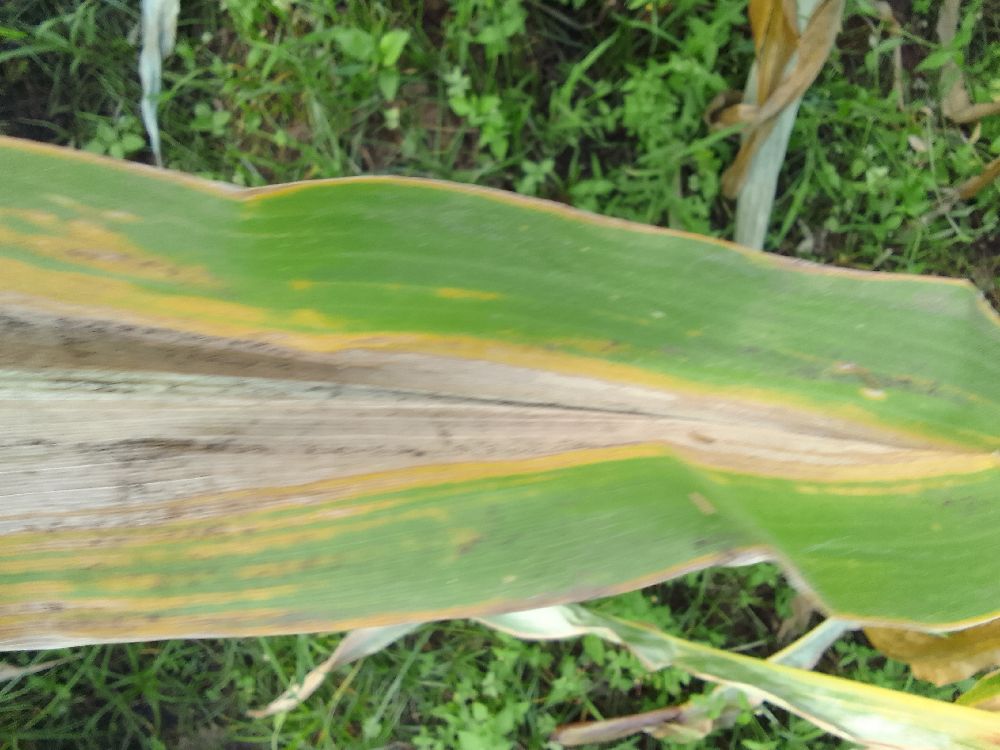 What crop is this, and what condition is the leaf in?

maize, maize lethal necrosis
